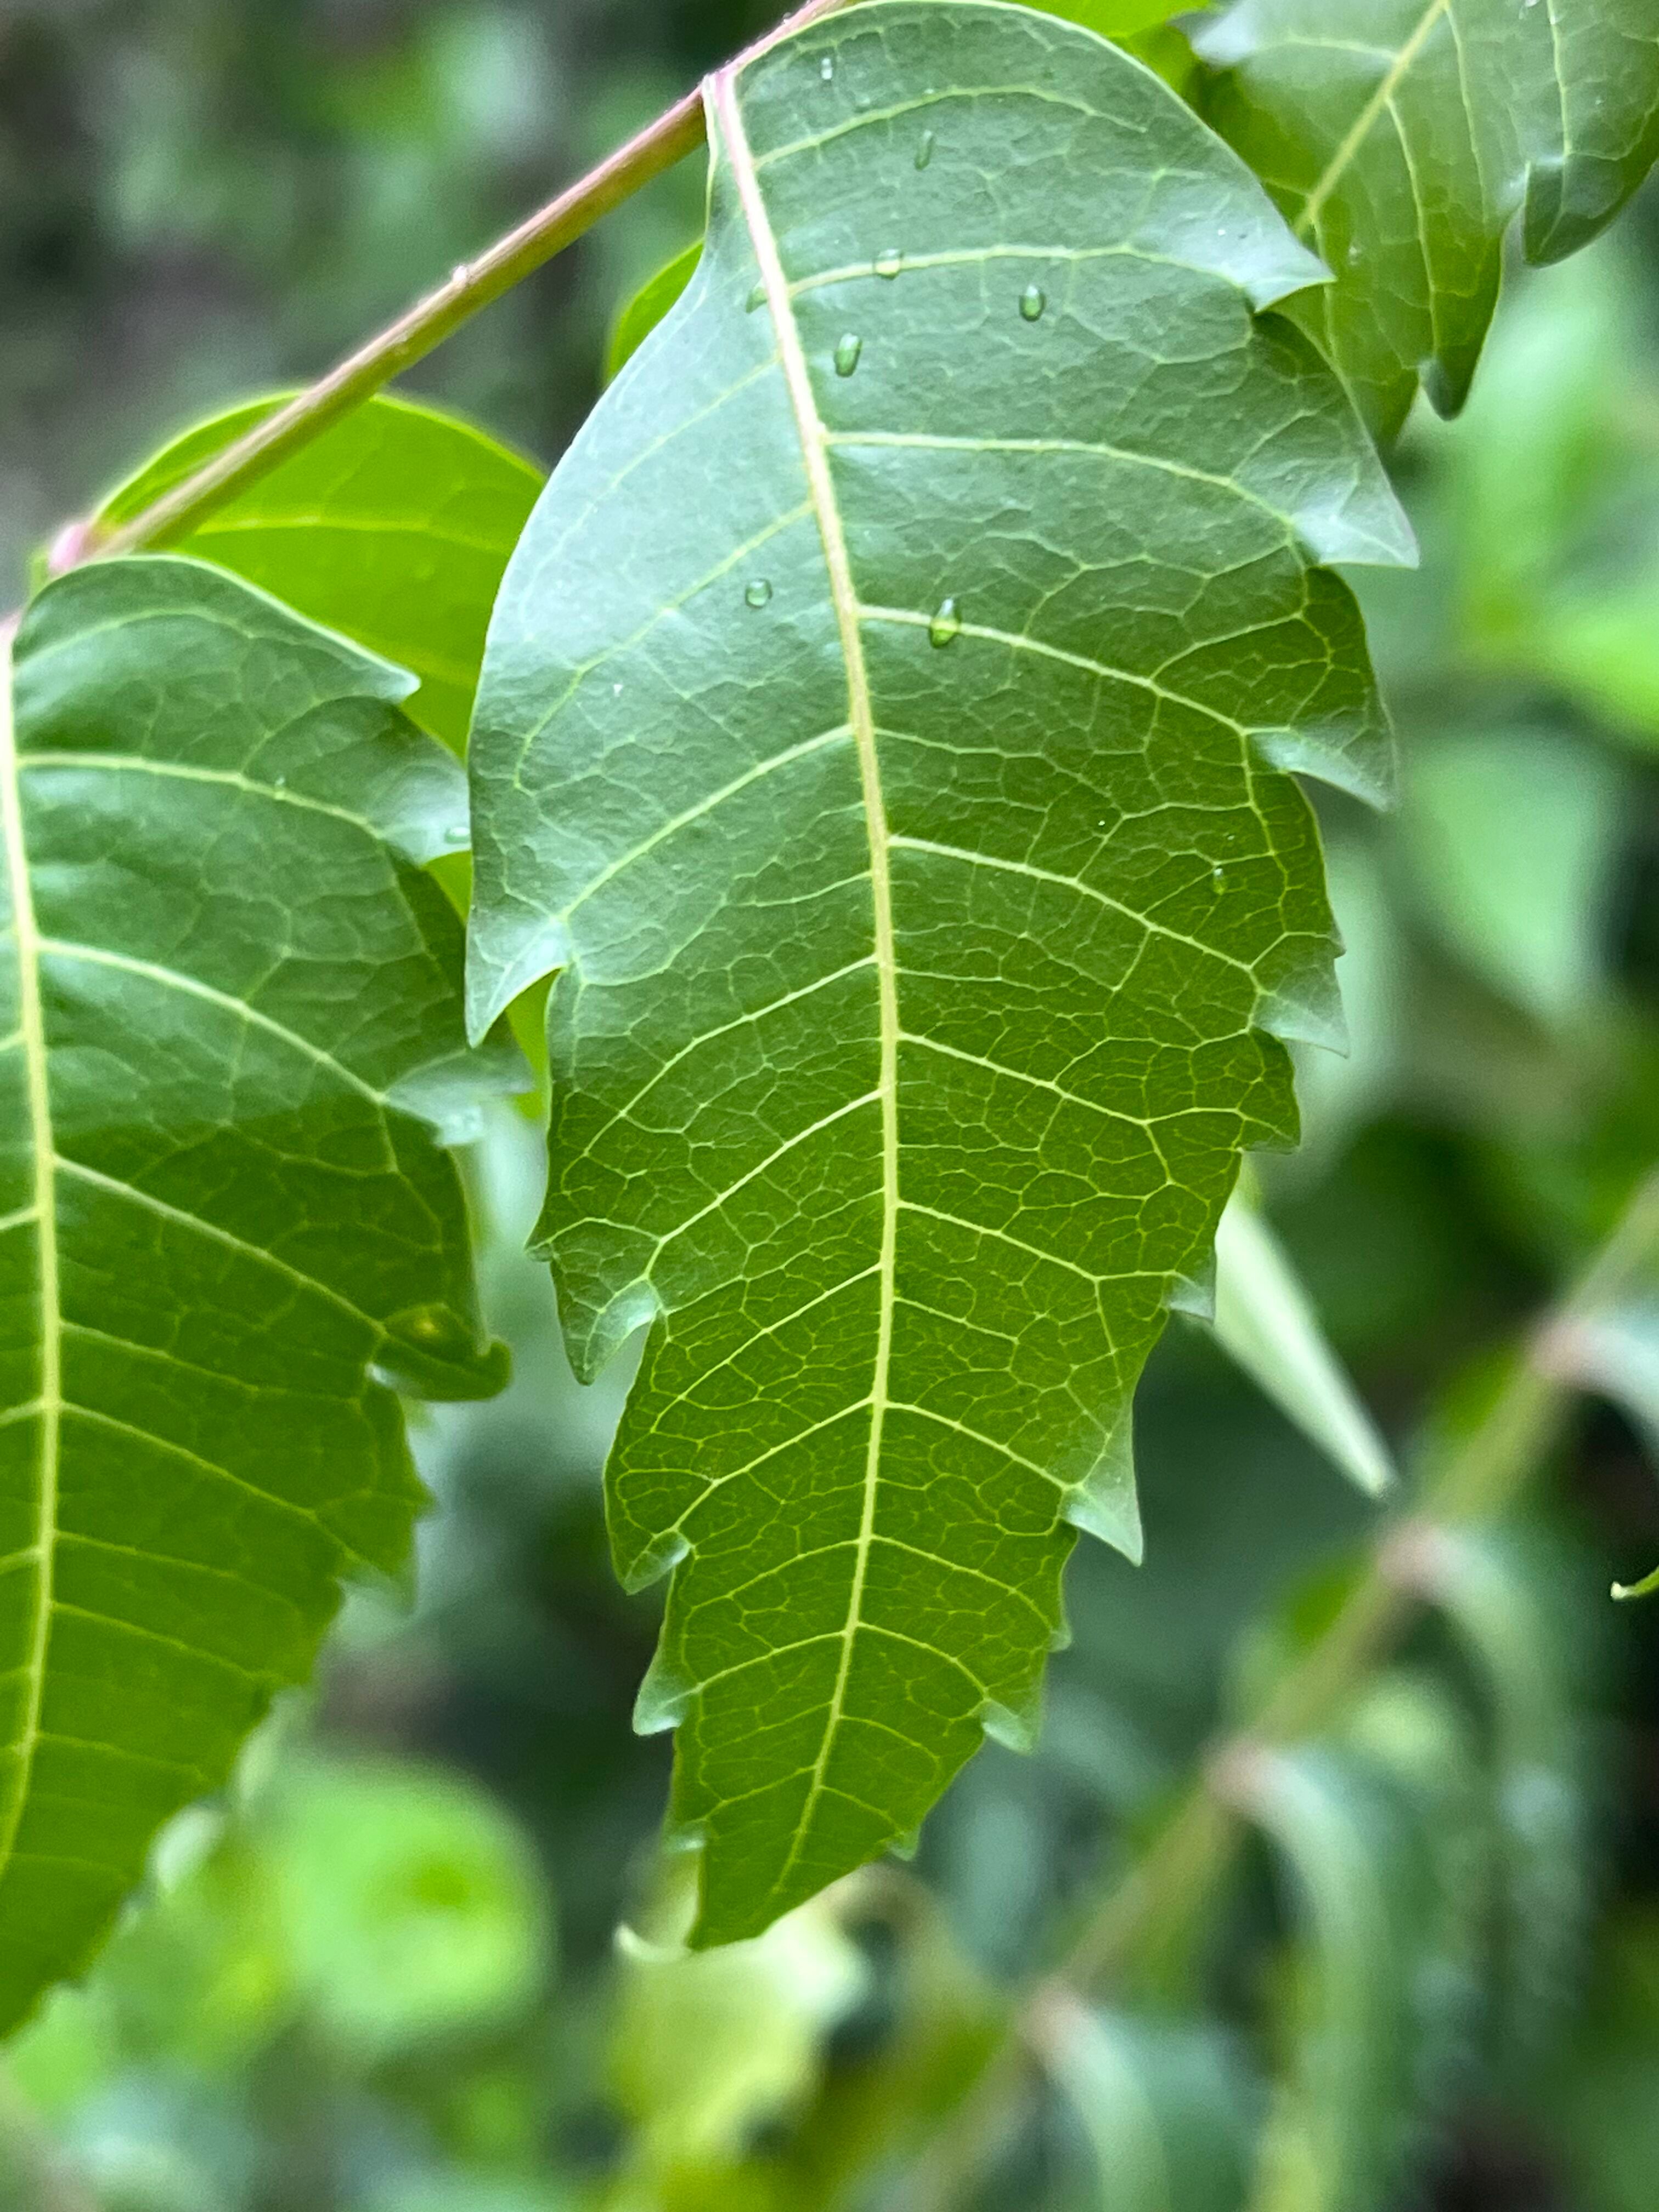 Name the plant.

neem
